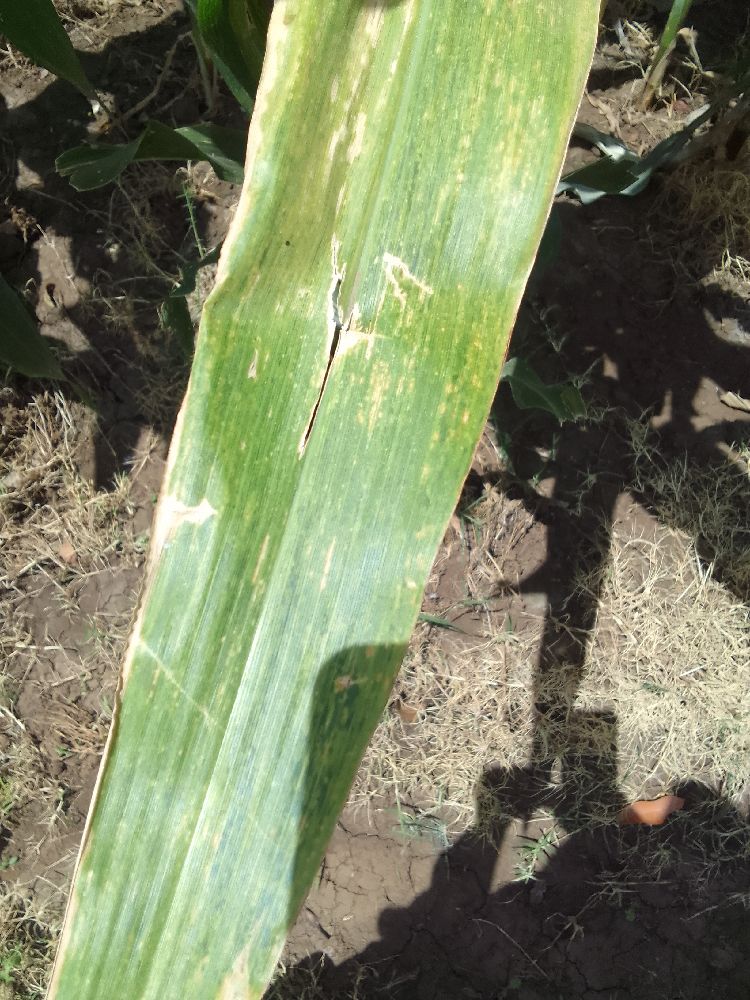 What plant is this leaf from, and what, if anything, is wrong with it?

maize, maize lethal necrosis
